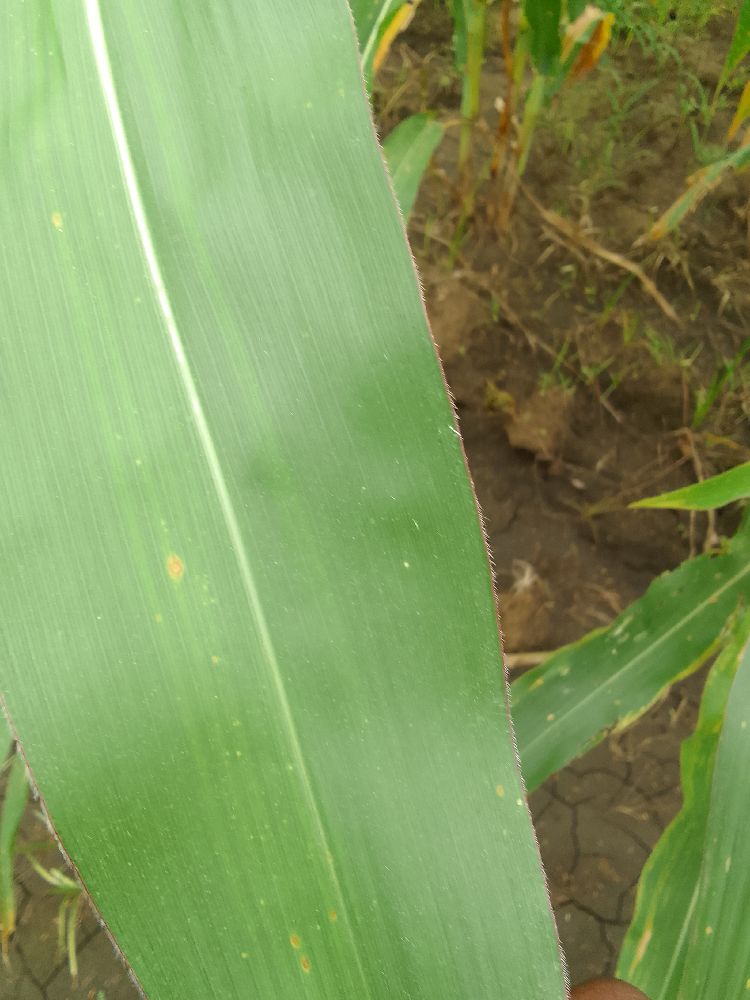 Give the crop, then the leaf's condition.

maize, healthy
